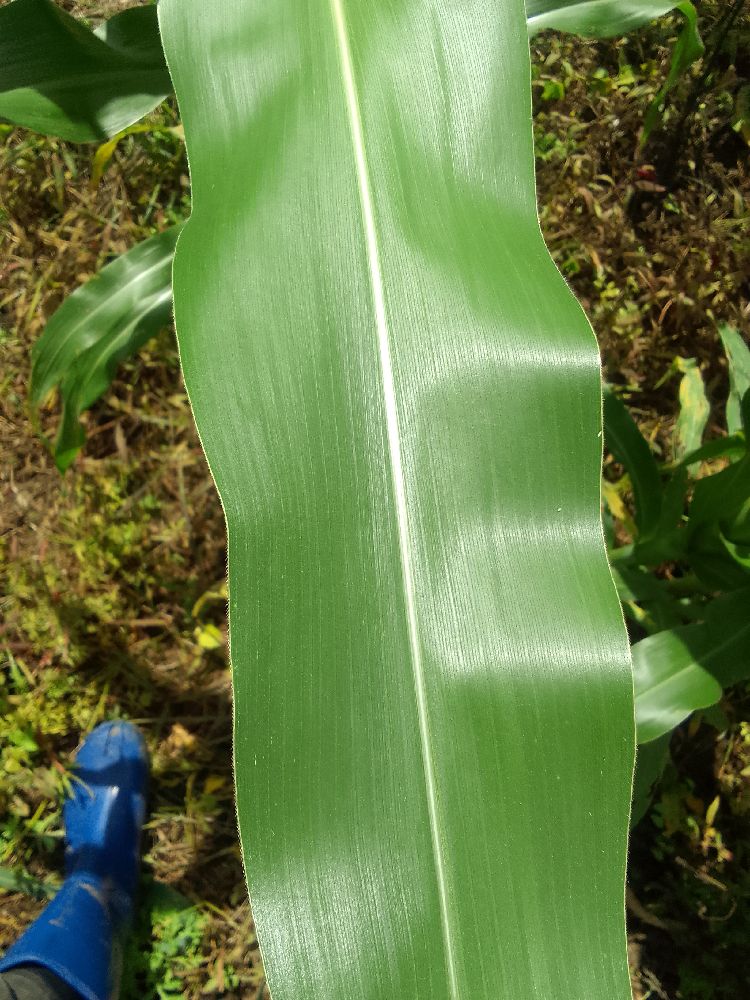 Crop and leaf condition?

maize, healthy
